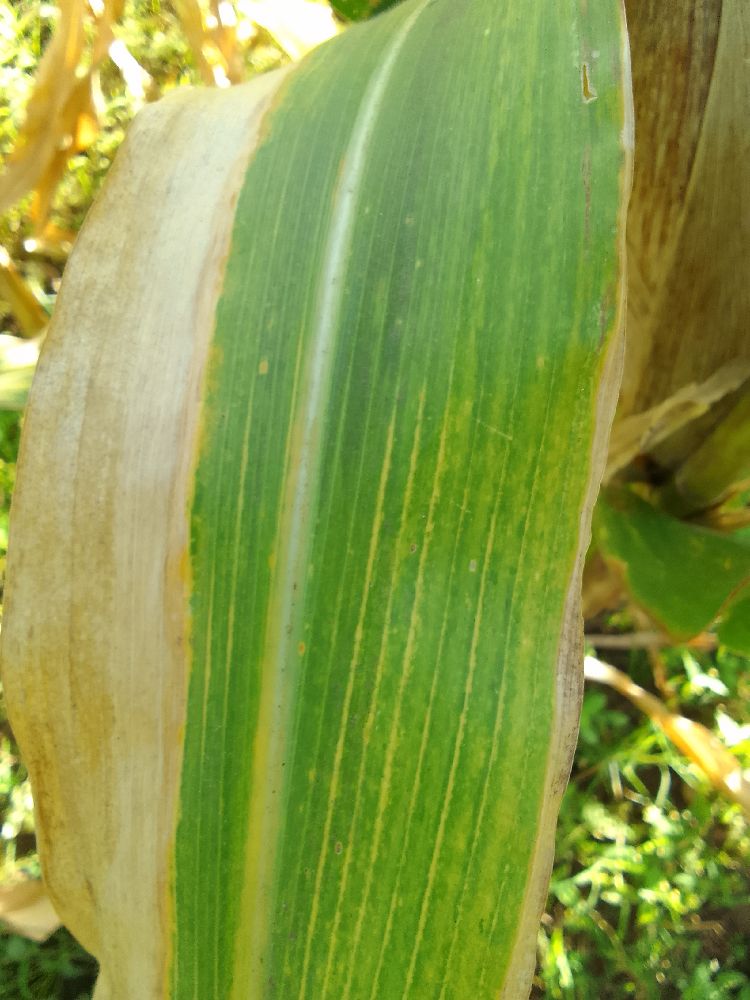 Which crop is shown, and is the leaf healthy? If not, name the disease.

maize, maize lethal necrosis
